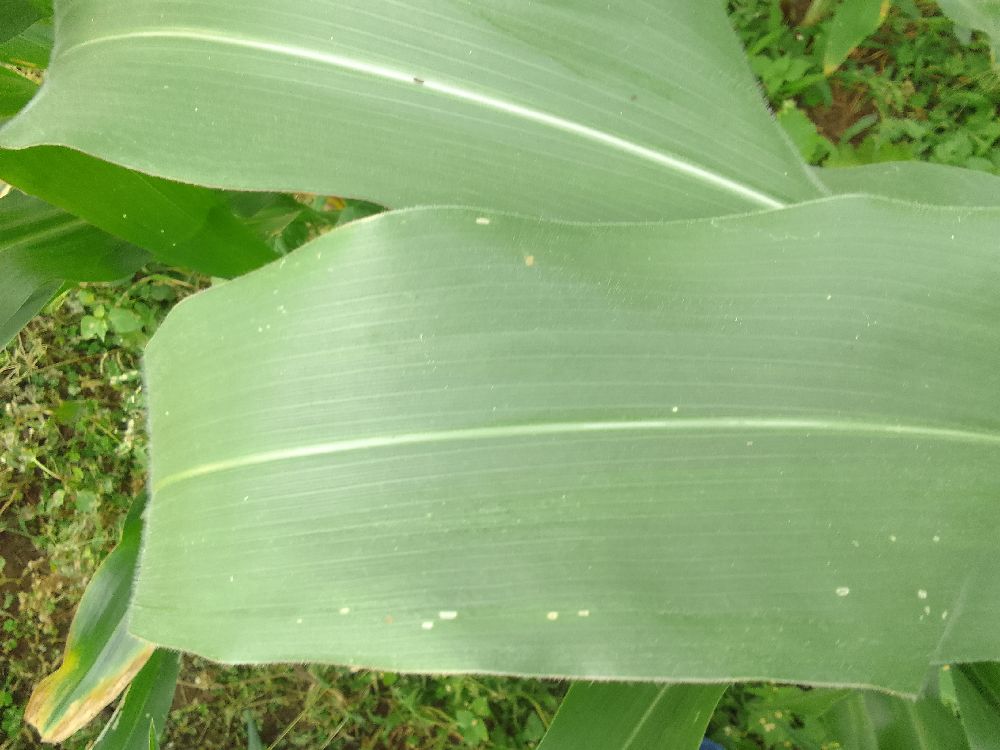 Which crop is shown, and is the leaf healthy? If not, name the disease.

maize, healthy
